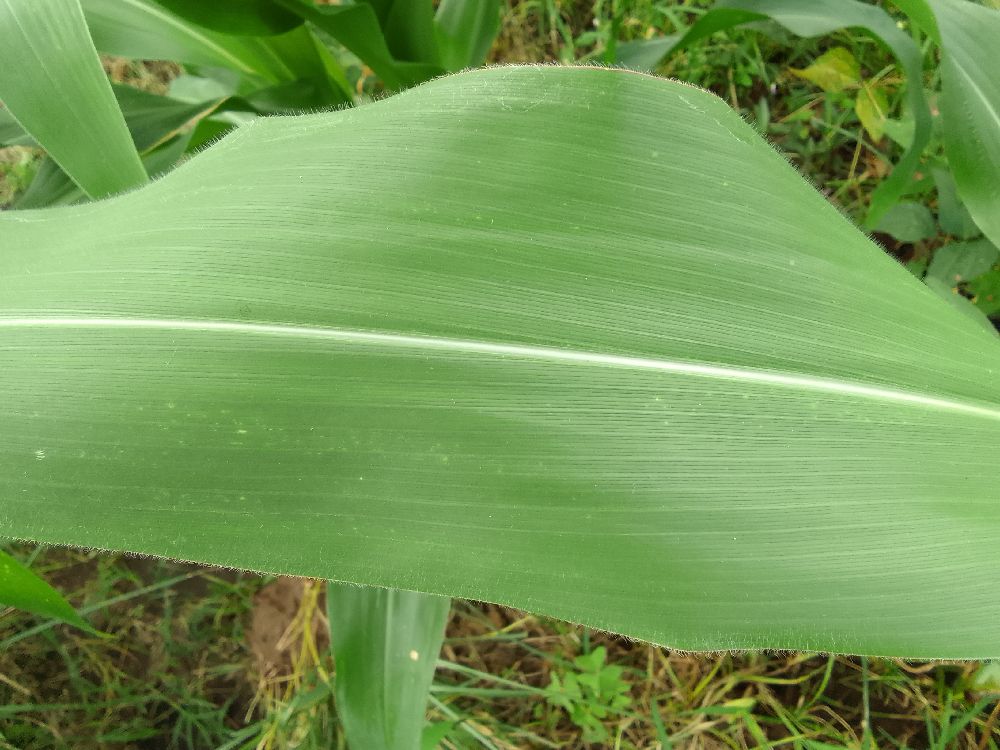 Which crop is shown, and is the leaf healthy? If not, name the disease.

maize, healthy
